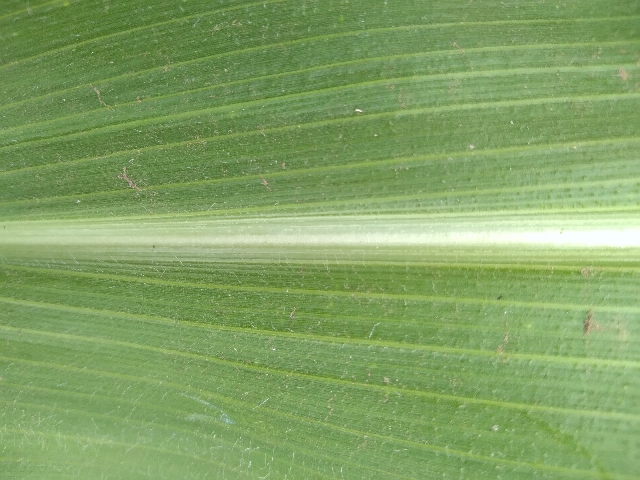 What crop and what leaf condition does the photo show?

maize, healthy
